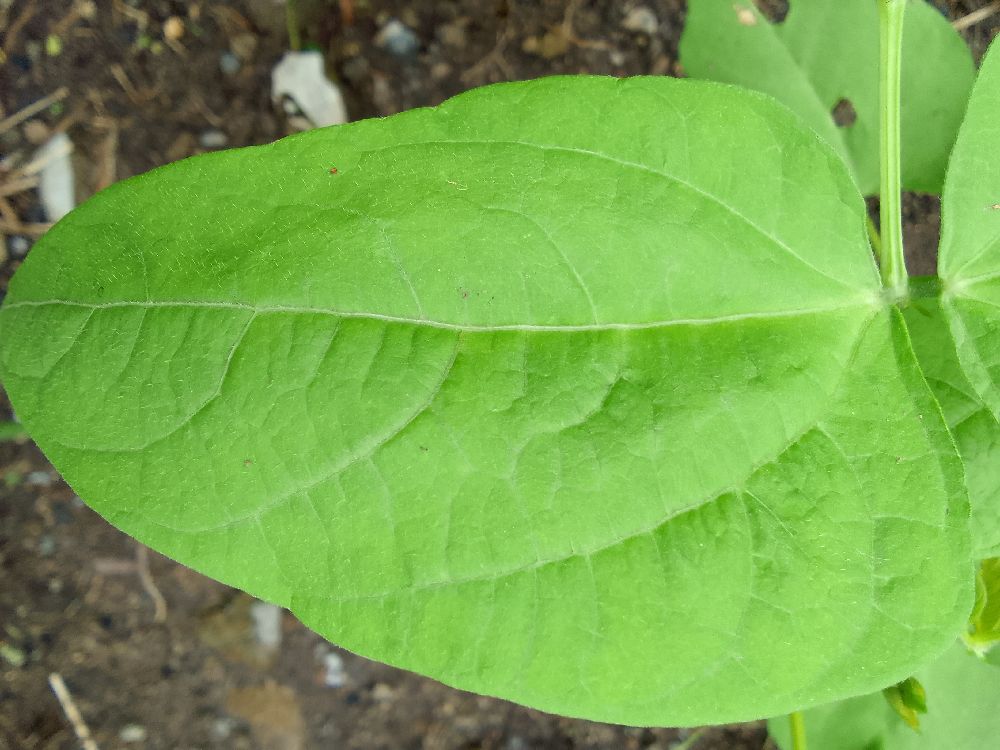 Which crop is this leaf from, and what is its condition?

common bean, healthy
